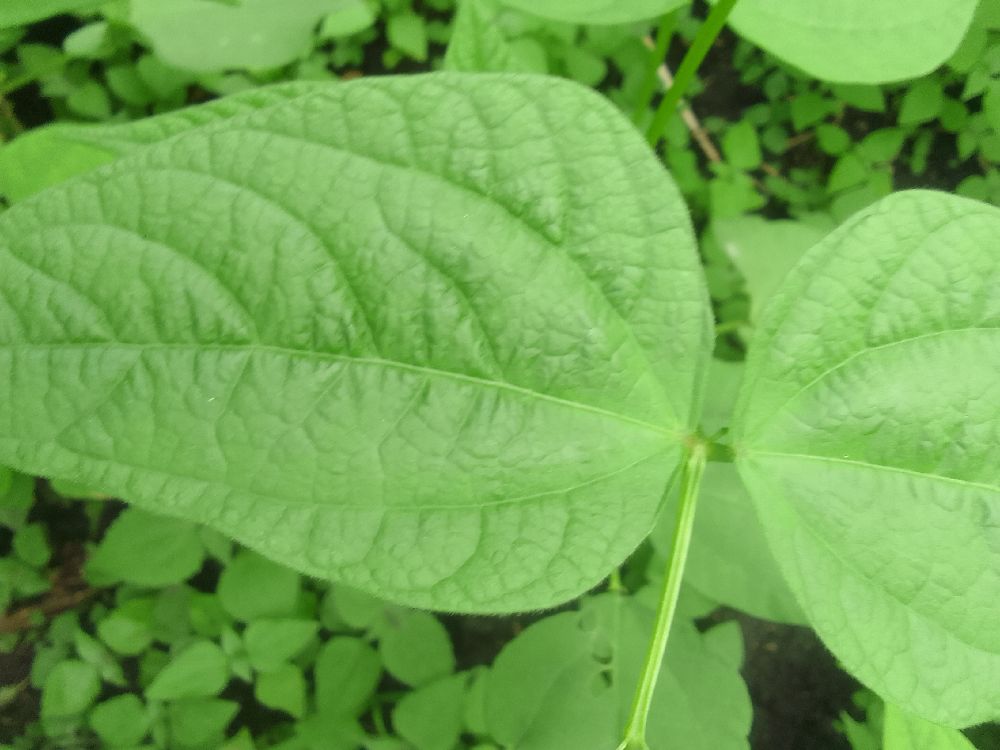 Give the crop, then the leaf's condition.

common bean, healthy
